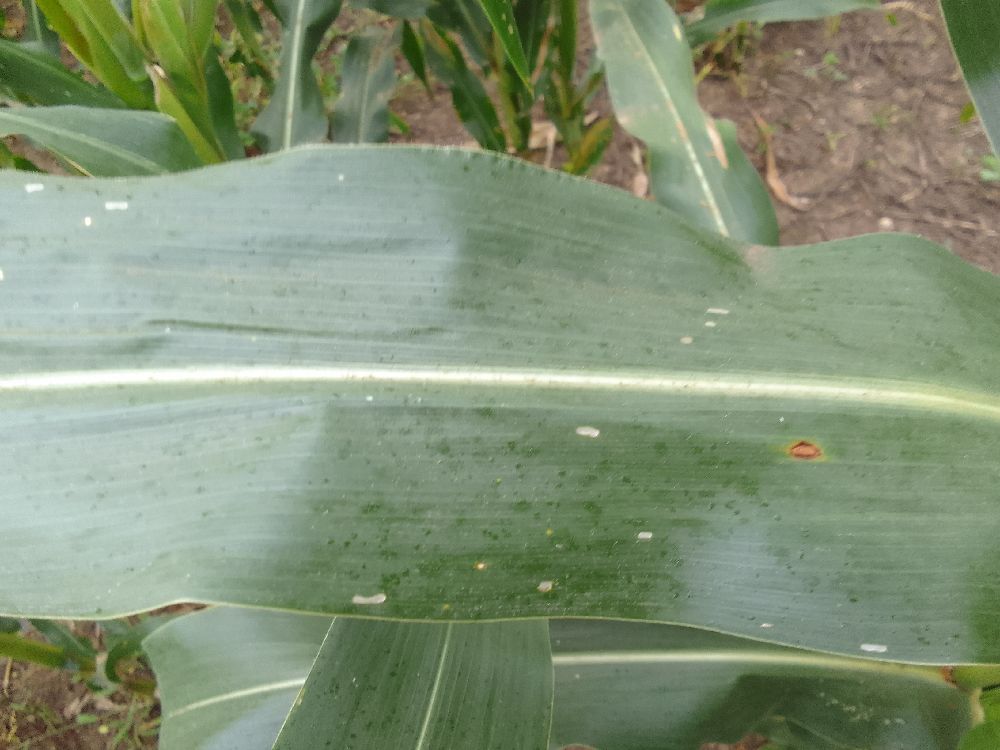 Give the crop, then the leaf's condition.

maize, healthy
